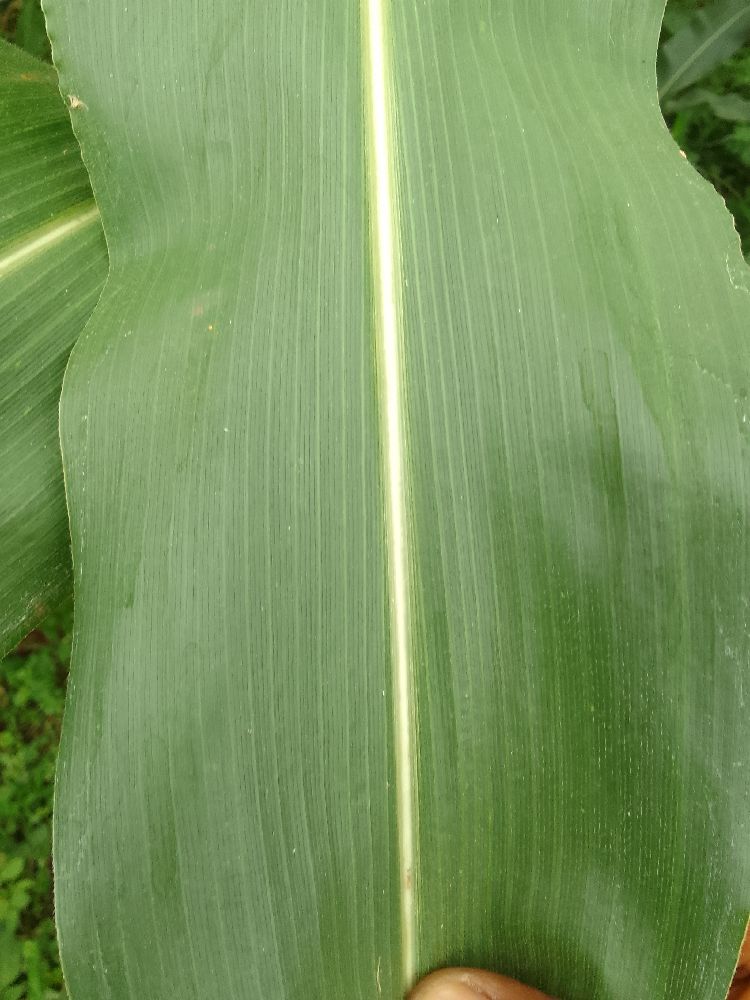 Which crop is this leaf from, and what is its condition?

maize, healthy
